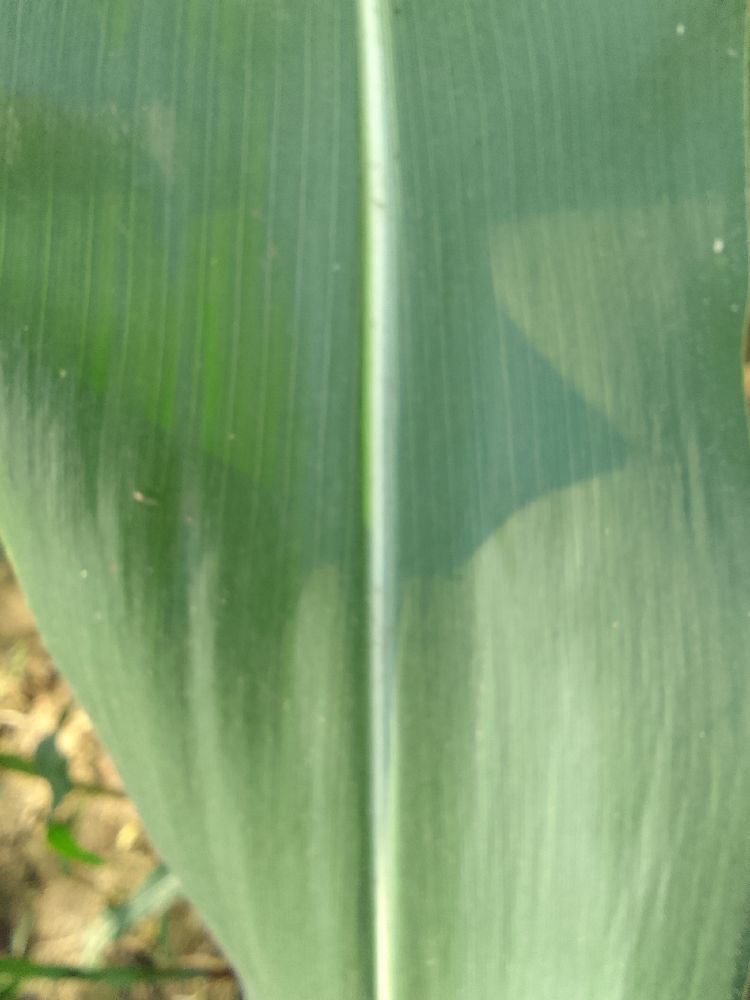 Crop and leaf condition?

maize, healthy
